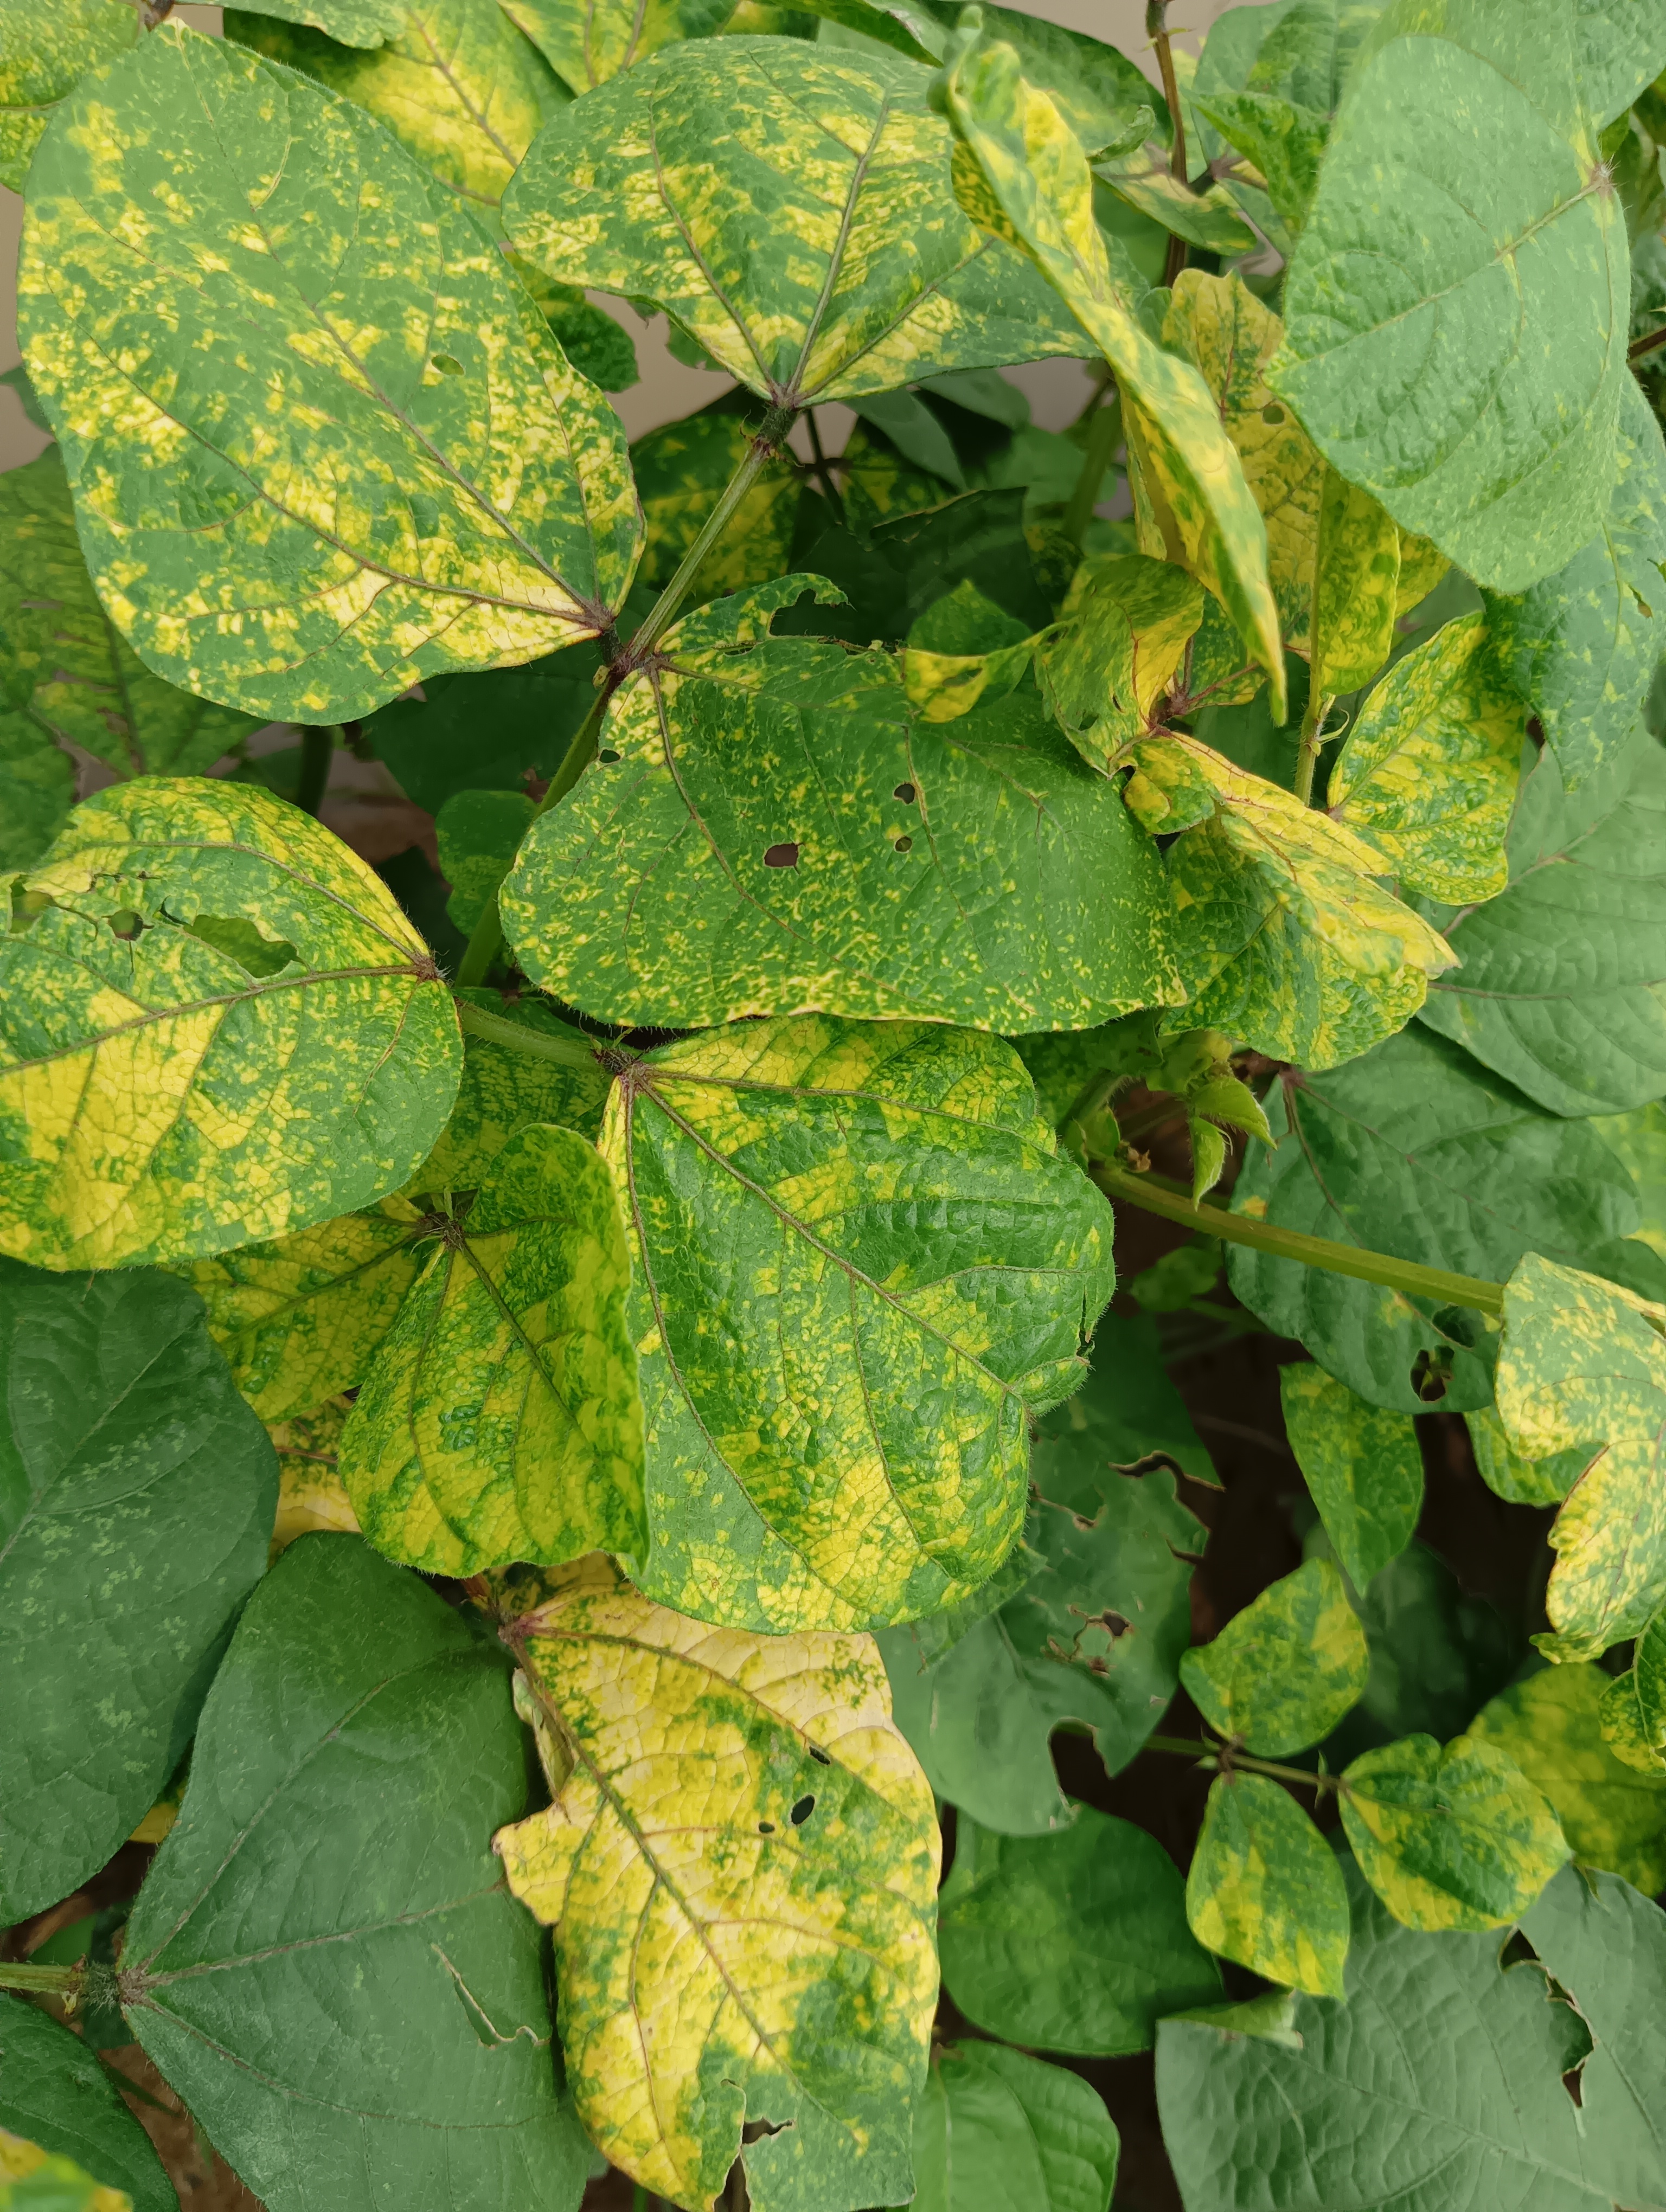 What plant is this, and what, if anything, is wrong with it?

mungbean, yellow mosaic
